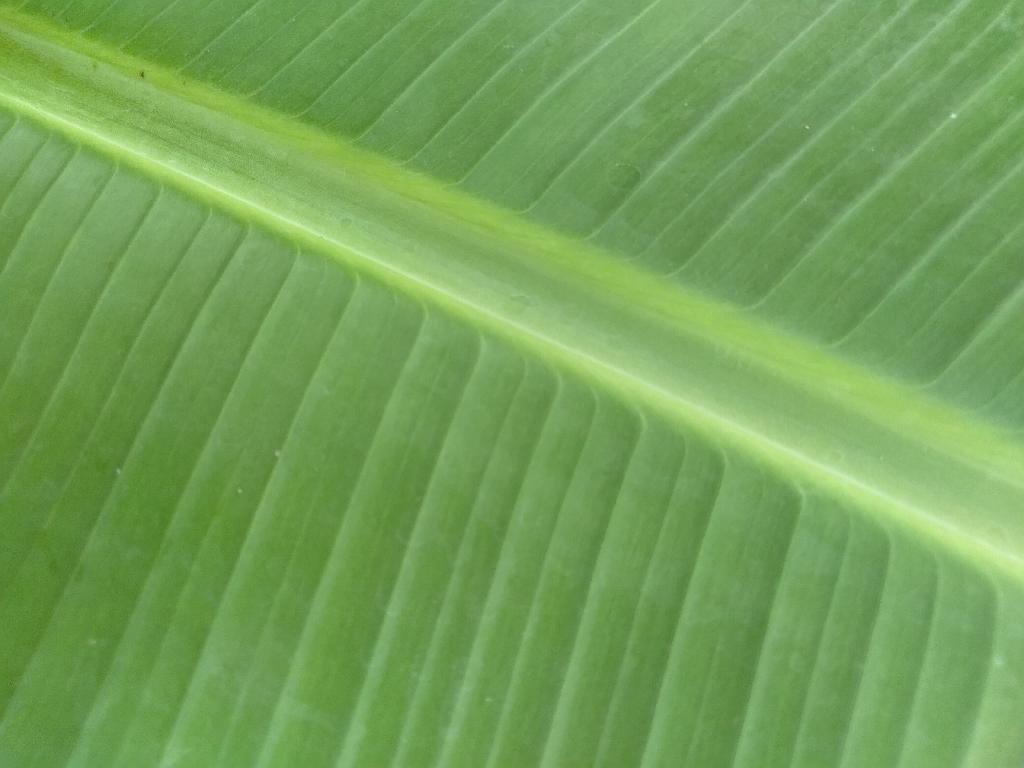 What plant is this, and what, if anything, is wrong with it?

banana, healthy
